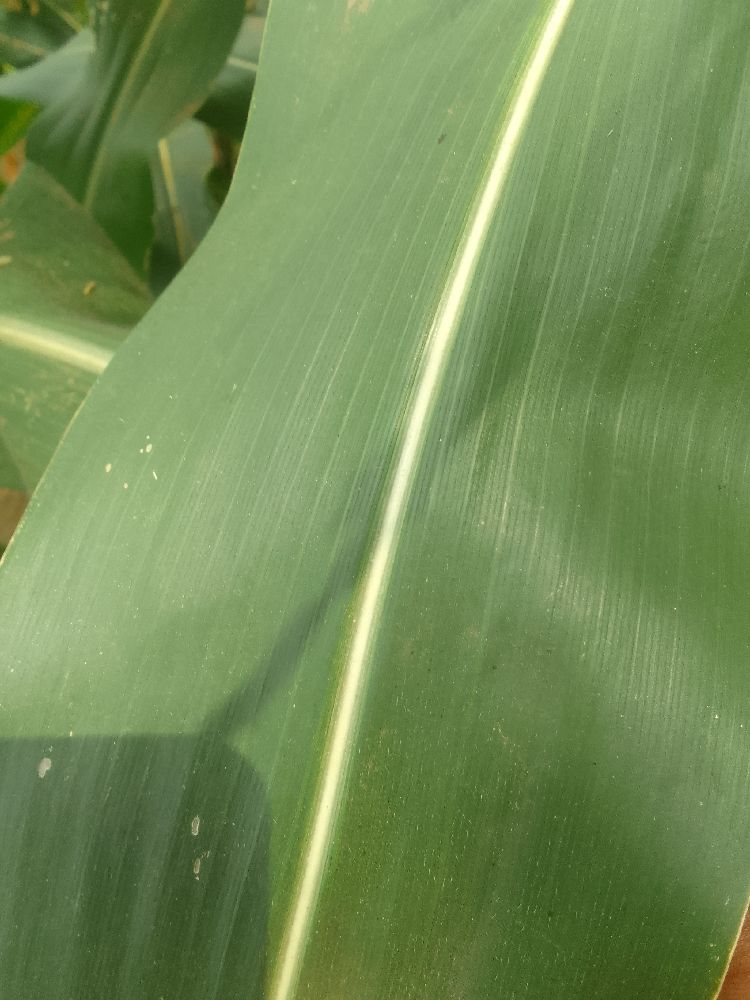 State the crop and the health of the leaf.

maize, healthy
